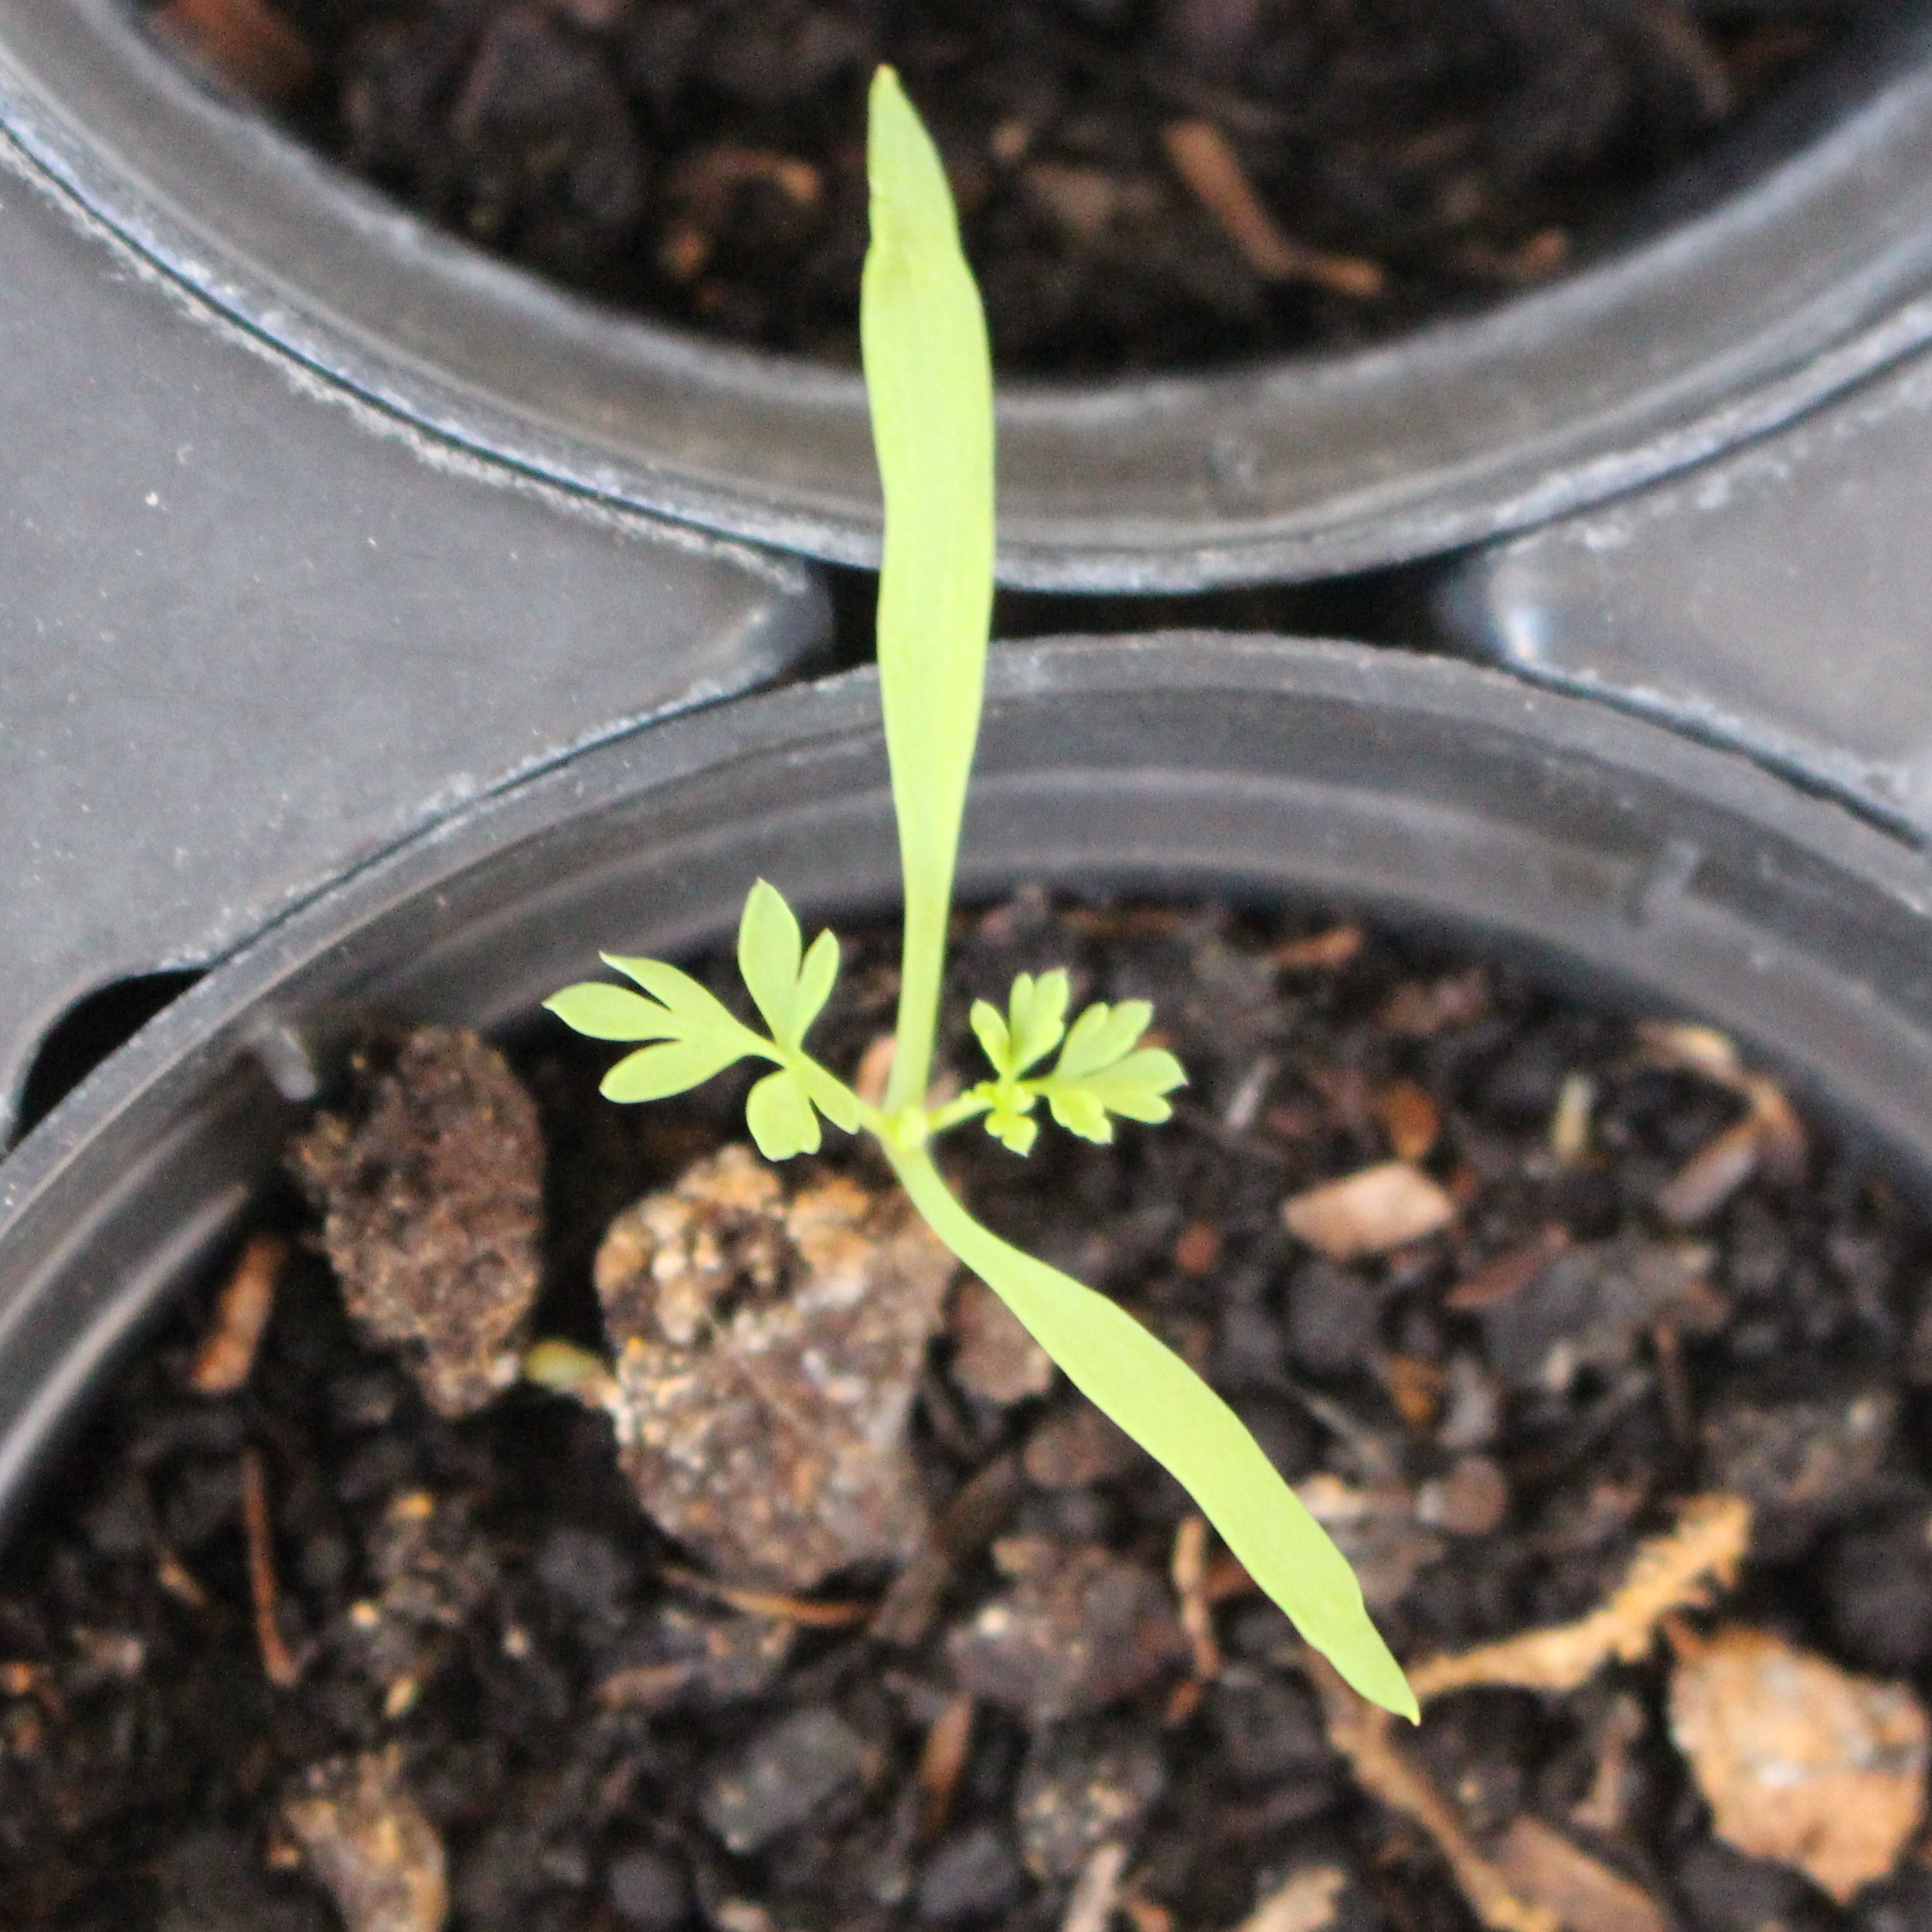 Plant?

Fumaria officinalis
